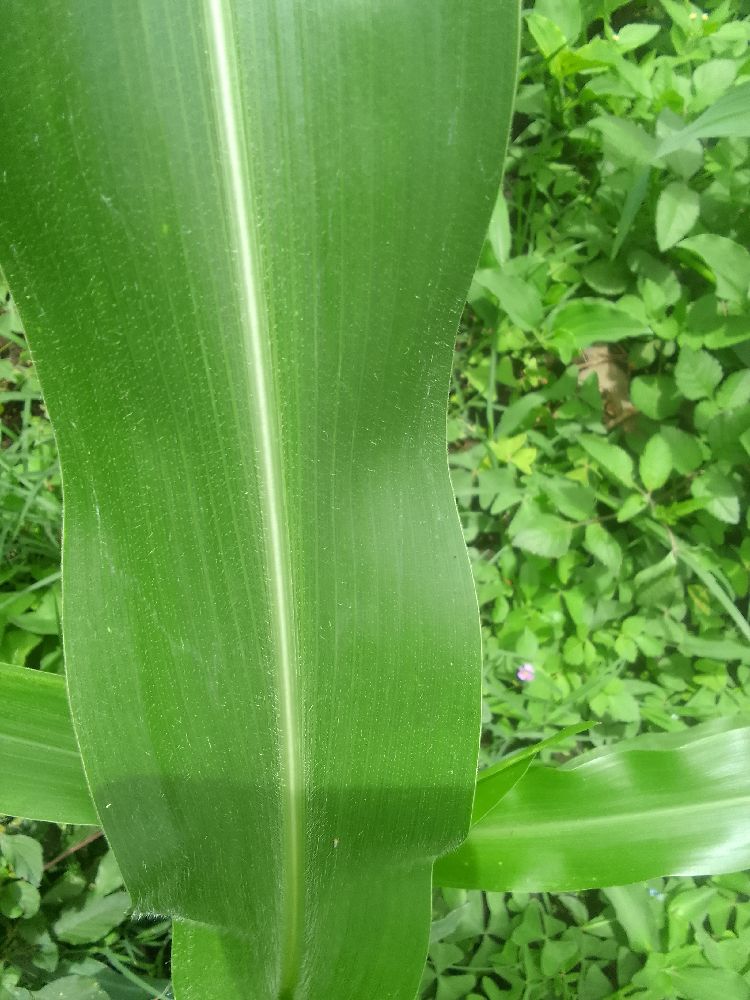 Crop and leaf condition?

maize, healthy
